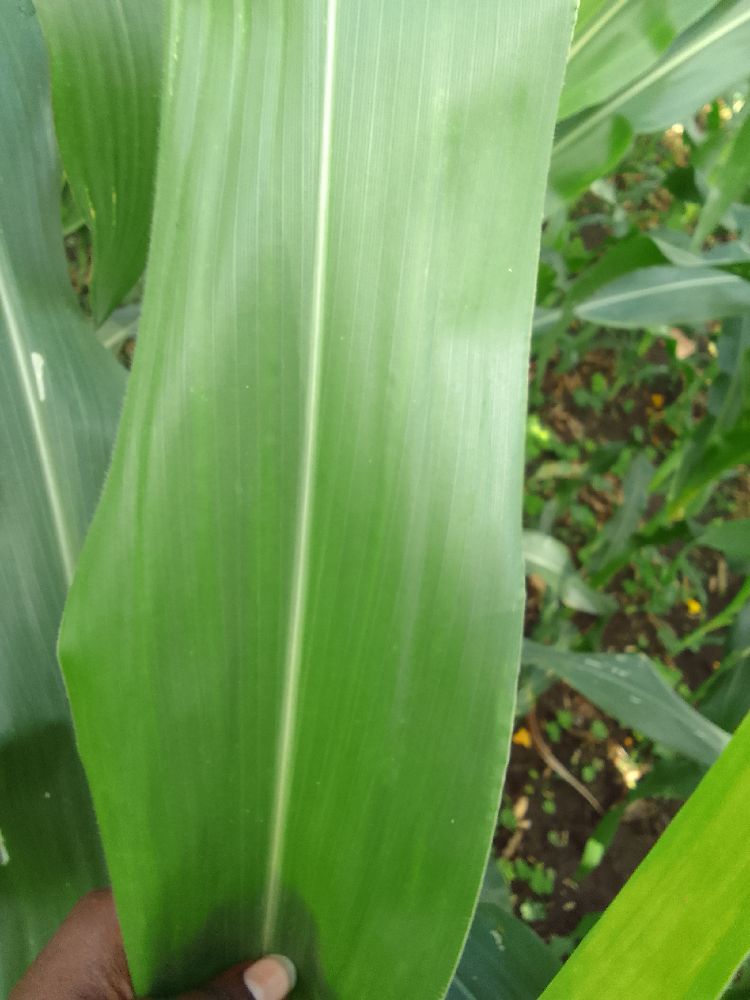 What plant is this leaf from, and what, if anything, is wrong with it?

maize, healthy
